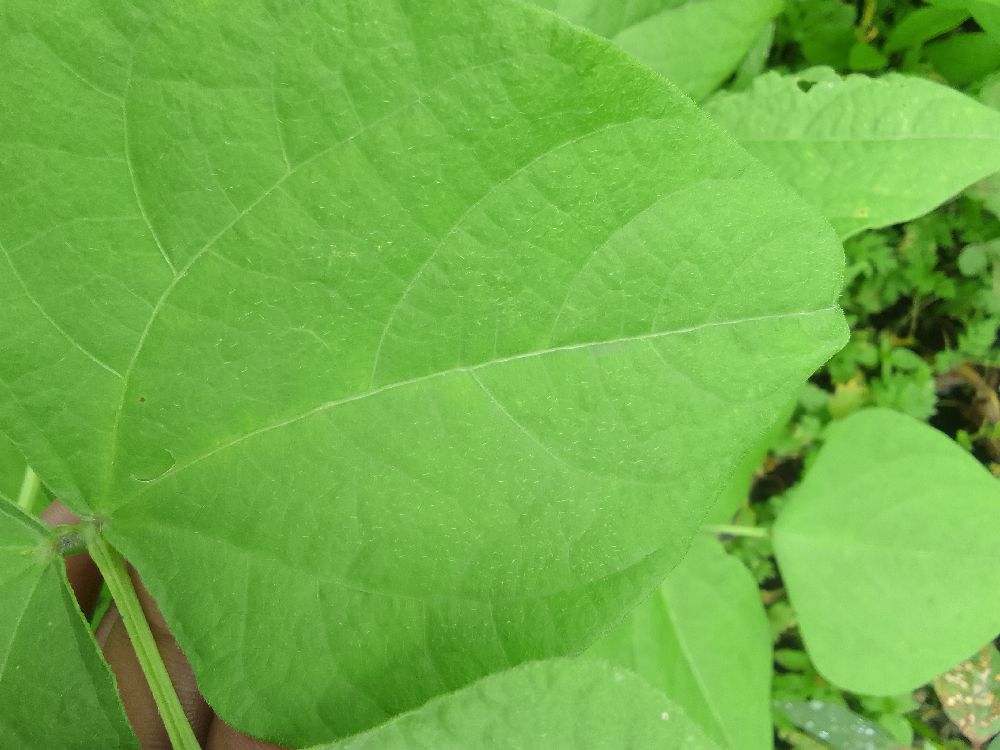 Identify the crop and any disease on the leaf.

common bean, healthy
